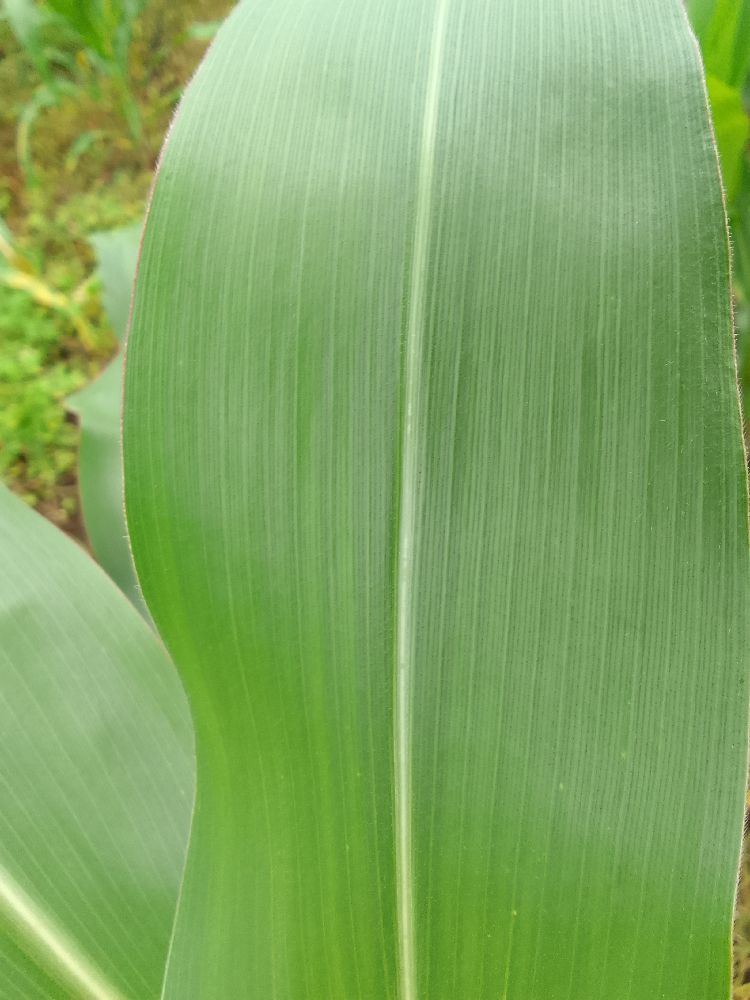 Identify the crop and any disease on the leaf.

maize, healthy
